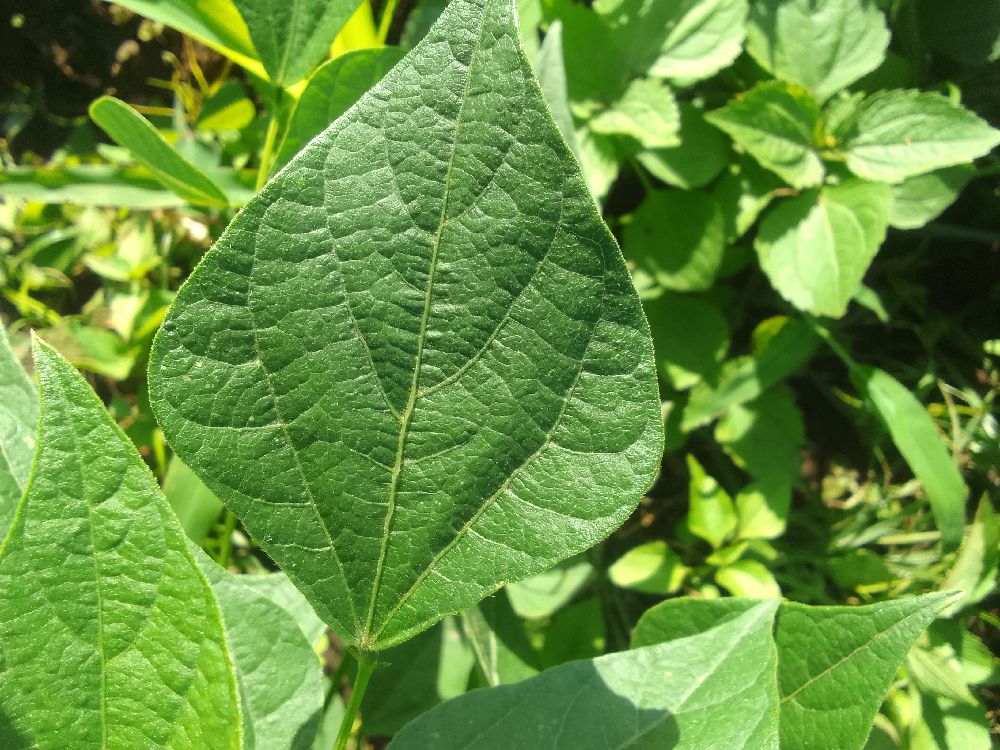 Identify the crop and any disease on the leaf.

common bean, healthy
